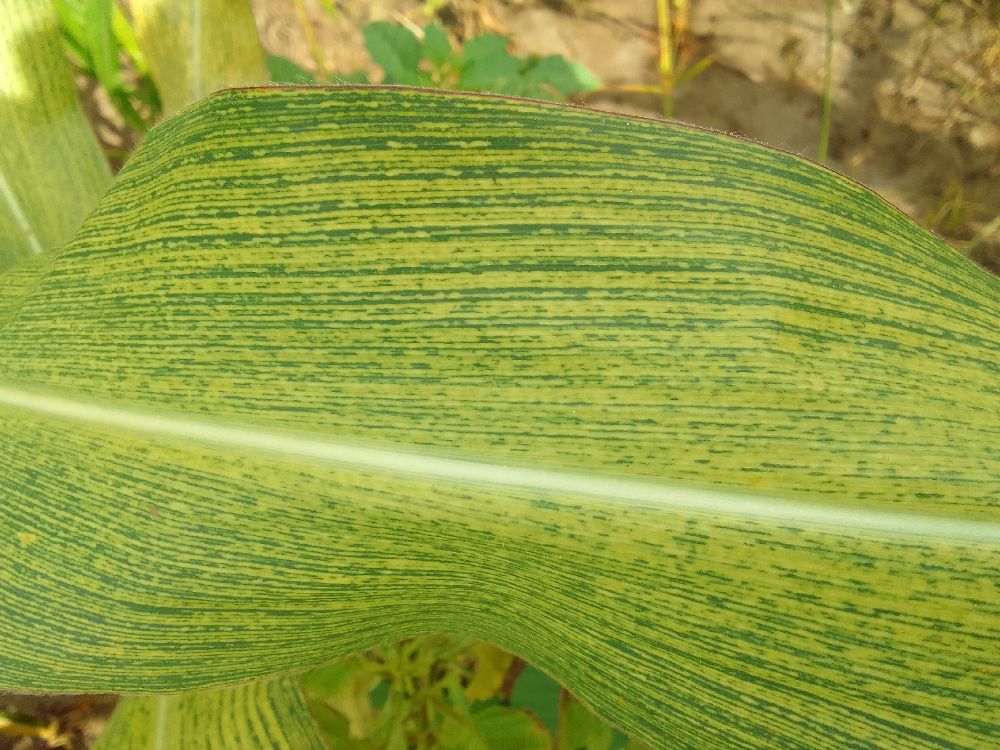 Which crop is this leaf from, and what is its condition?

maize, maize streak virus
